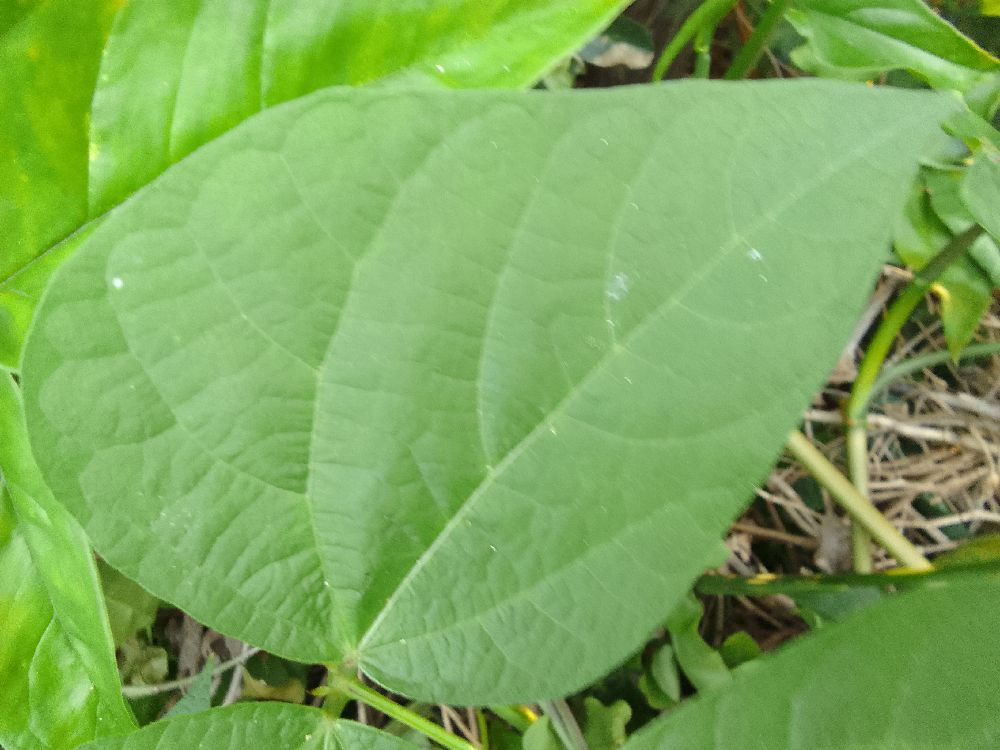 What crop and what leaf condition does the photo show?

common bean, healthy
